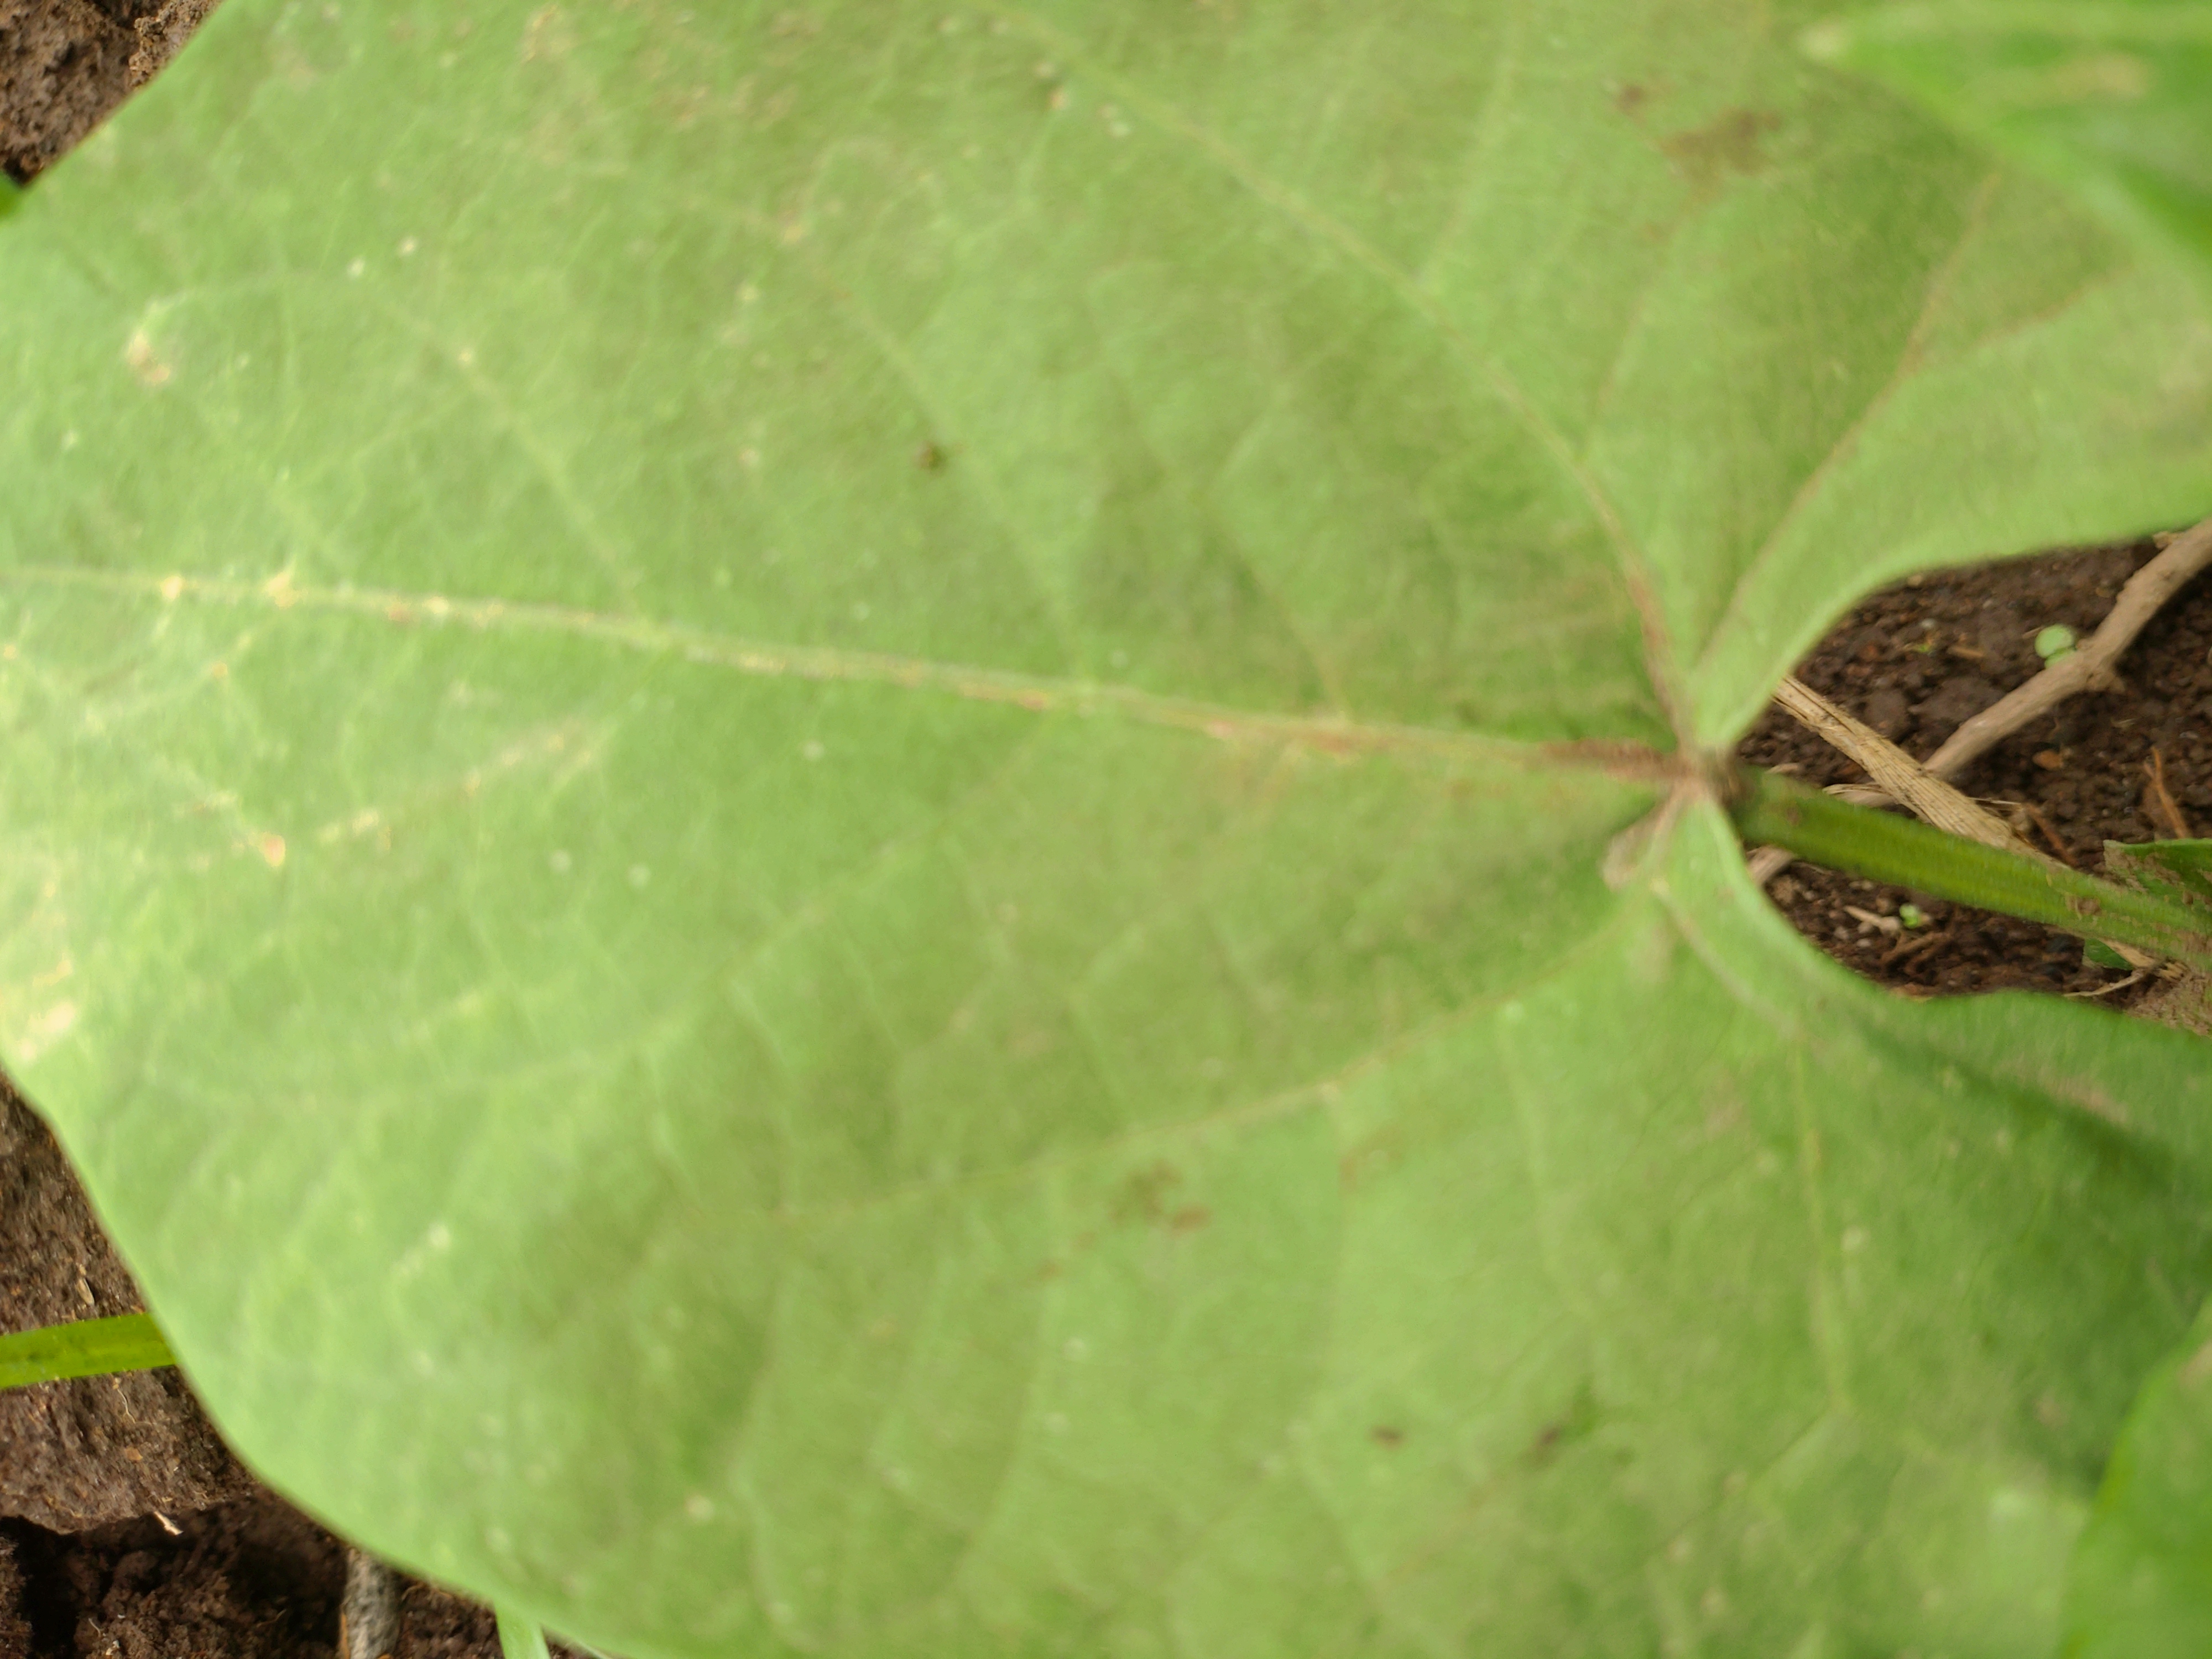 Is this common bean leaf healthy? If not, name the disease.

healthy
